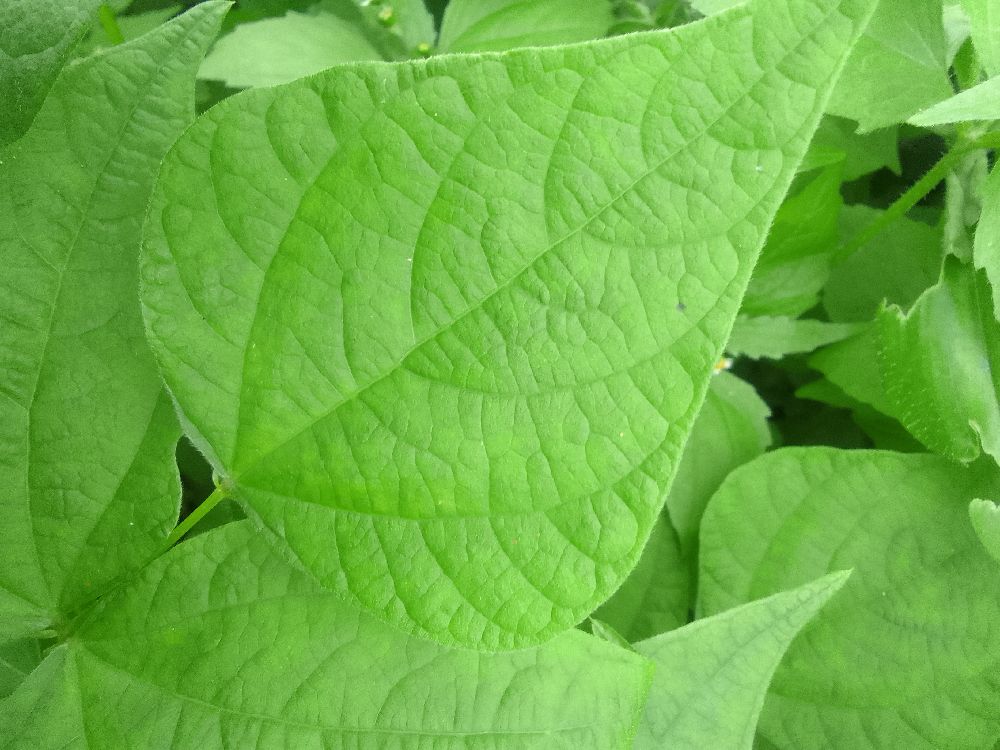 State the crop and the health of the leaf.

common bean, healthy
